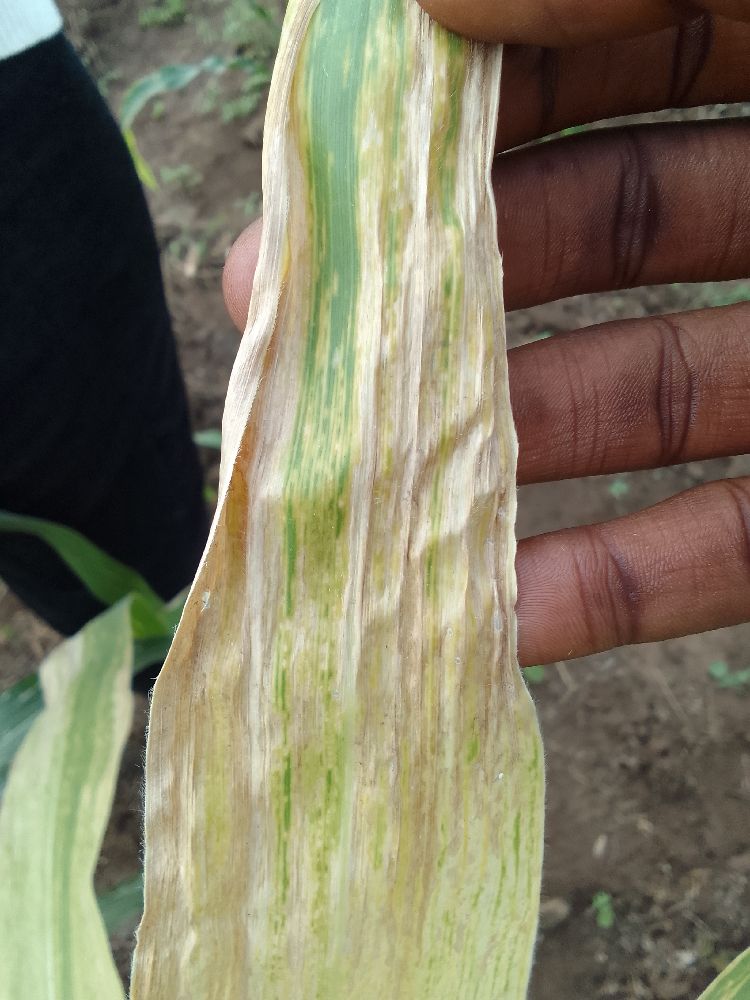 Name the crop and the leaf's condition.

maize, maize lethal necrosis
